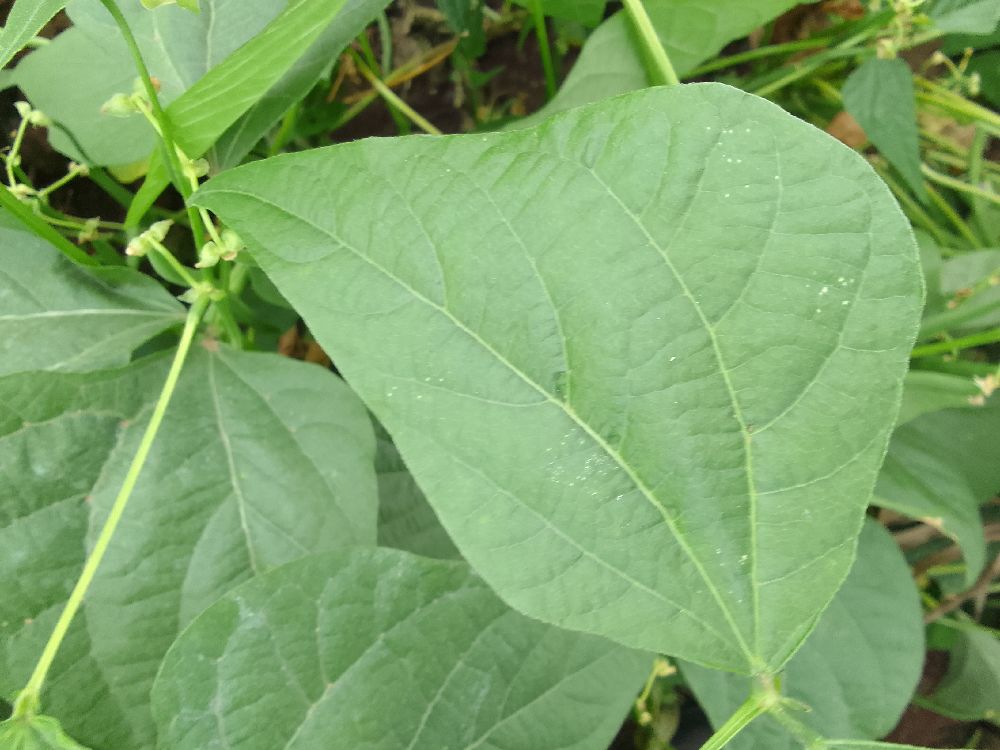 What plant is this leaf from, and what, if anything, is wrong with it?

common bean, healthy
